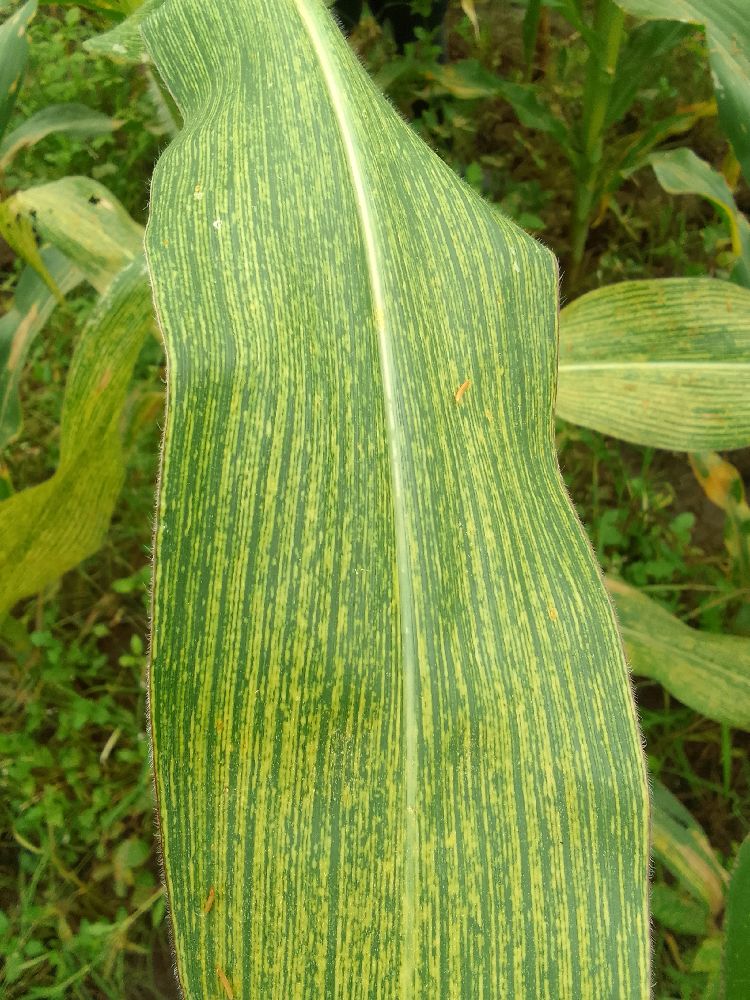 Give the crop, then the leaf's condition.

maize, maize streak virus
